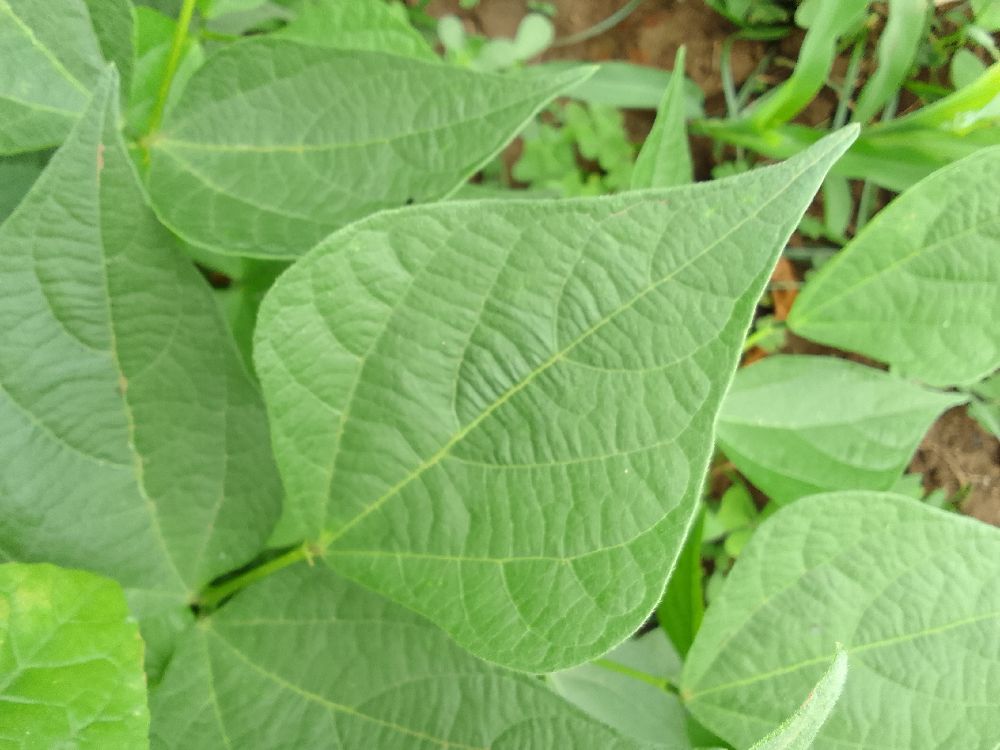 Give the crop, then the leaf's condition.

common bean, healthy
